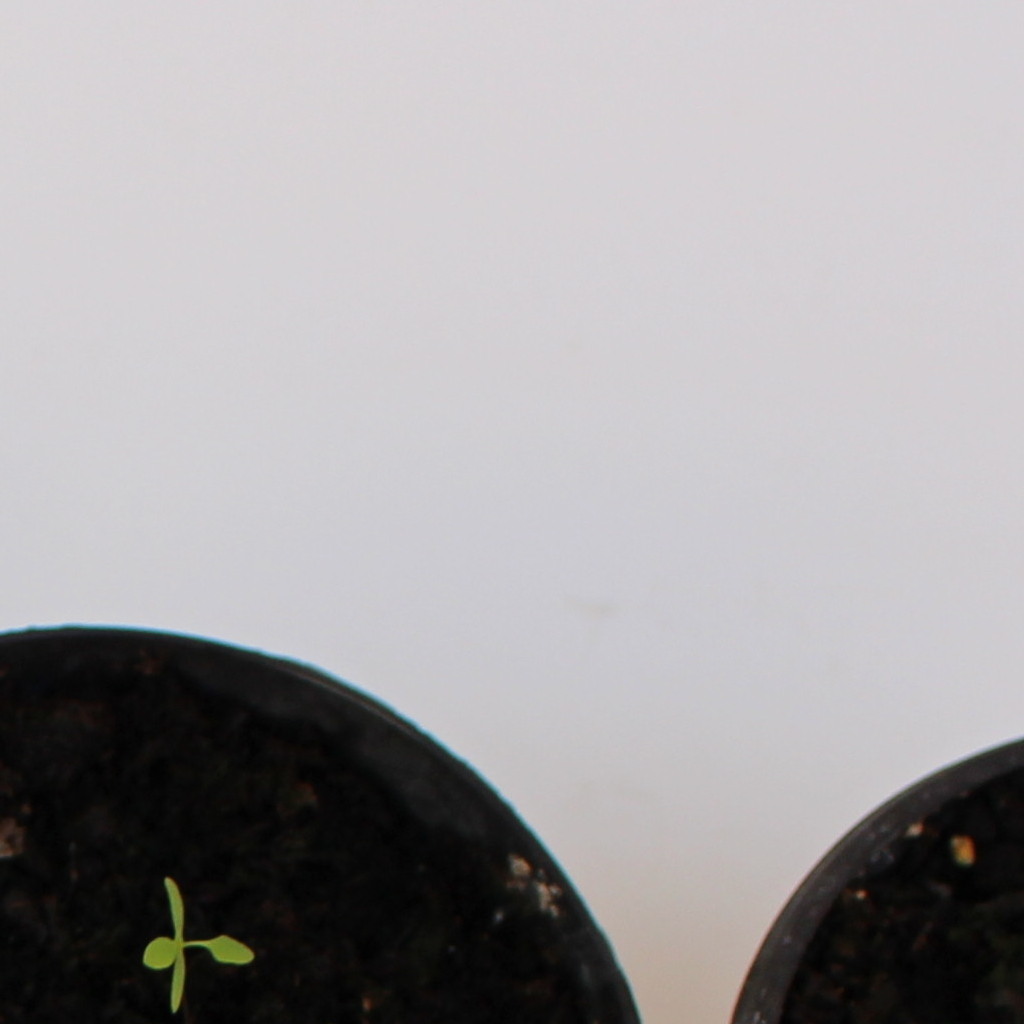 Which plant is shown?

Papaver rhoeas
